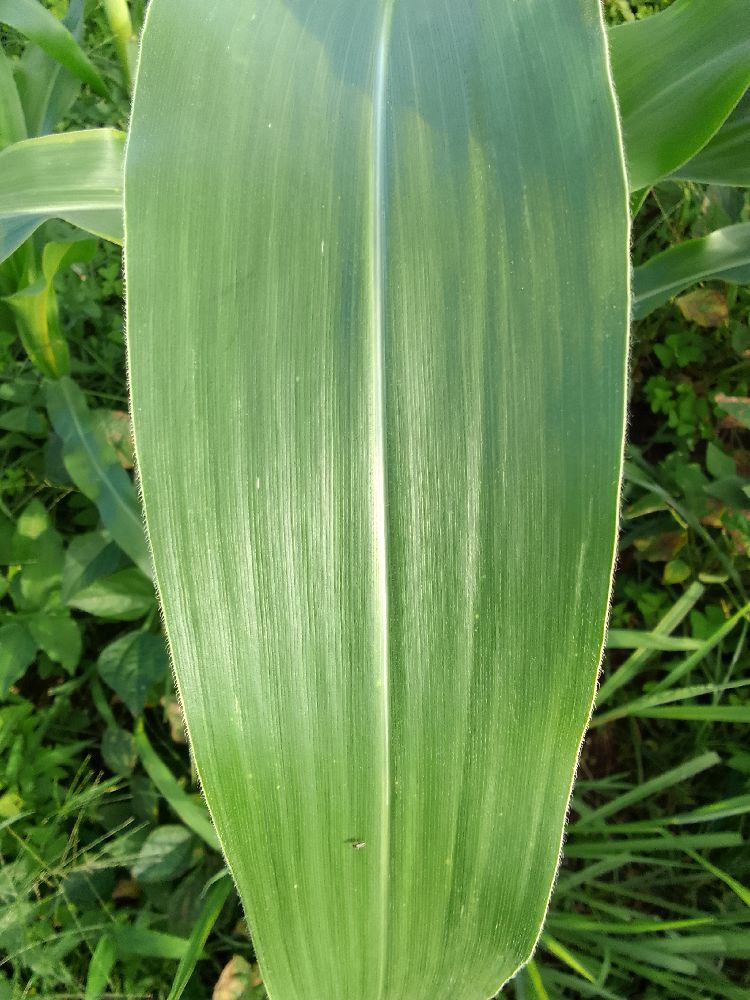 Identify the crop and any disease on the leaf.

maize, healthy
